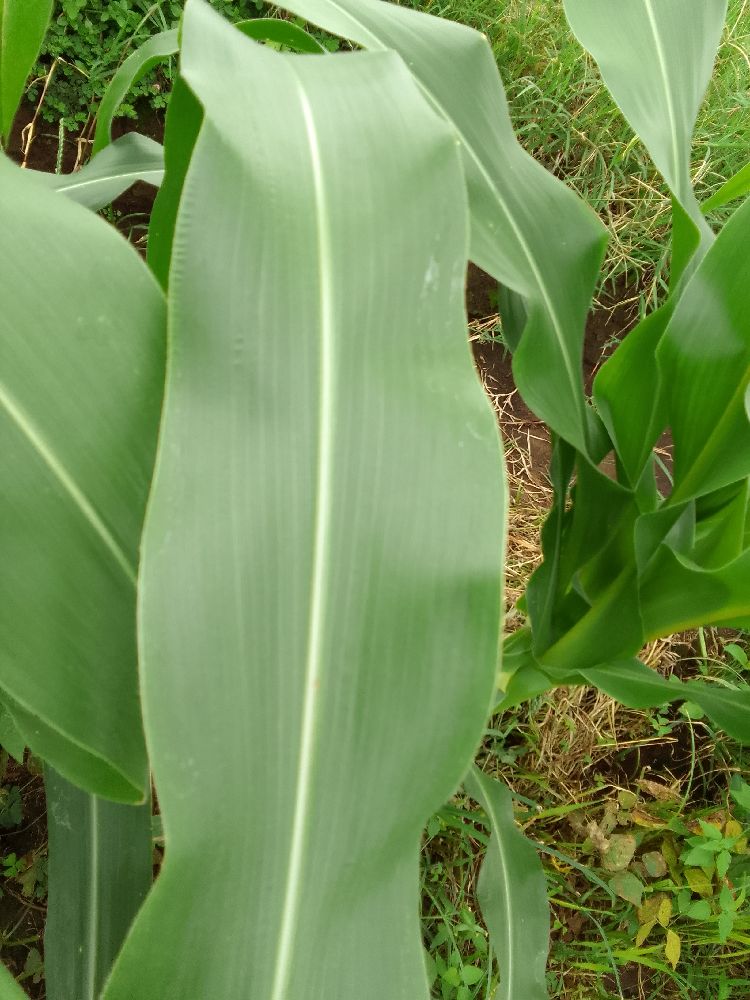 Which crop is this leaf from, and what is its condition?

maize, healthy
